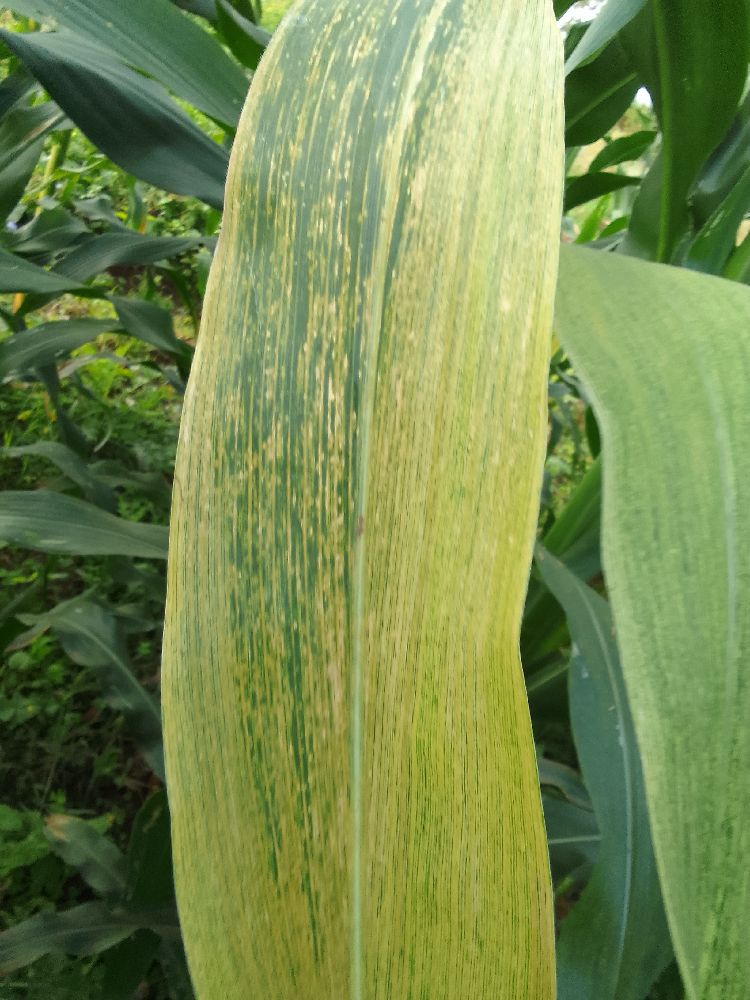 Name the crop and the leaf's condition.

maize, maize lethal necrosis
